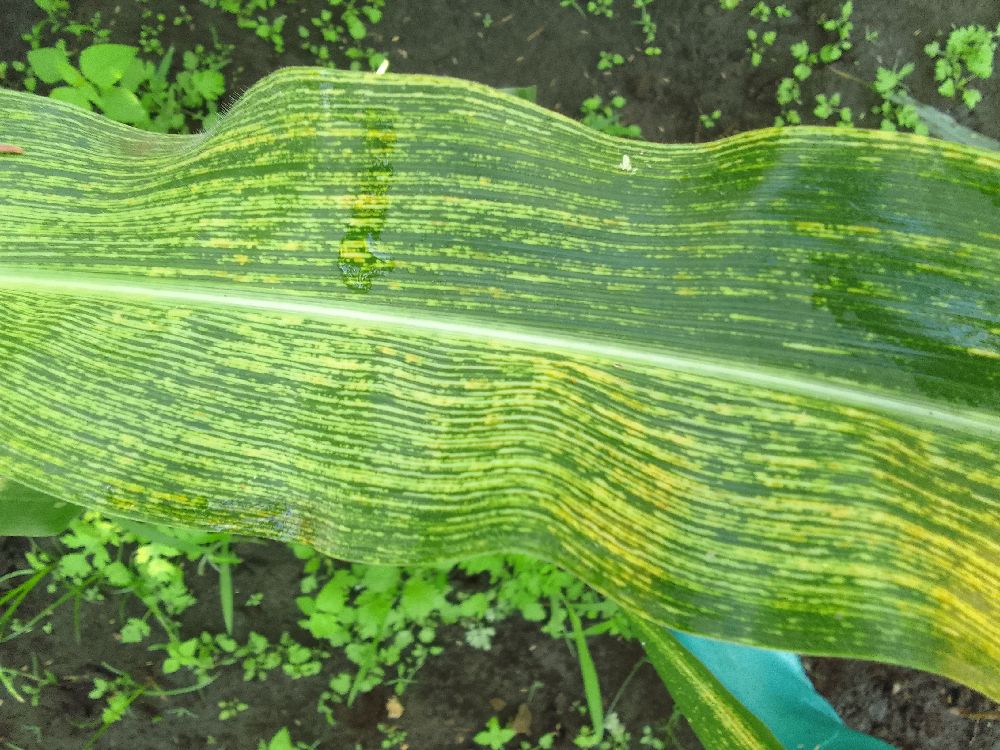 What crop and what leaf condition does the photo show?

maize, maize streak virus
